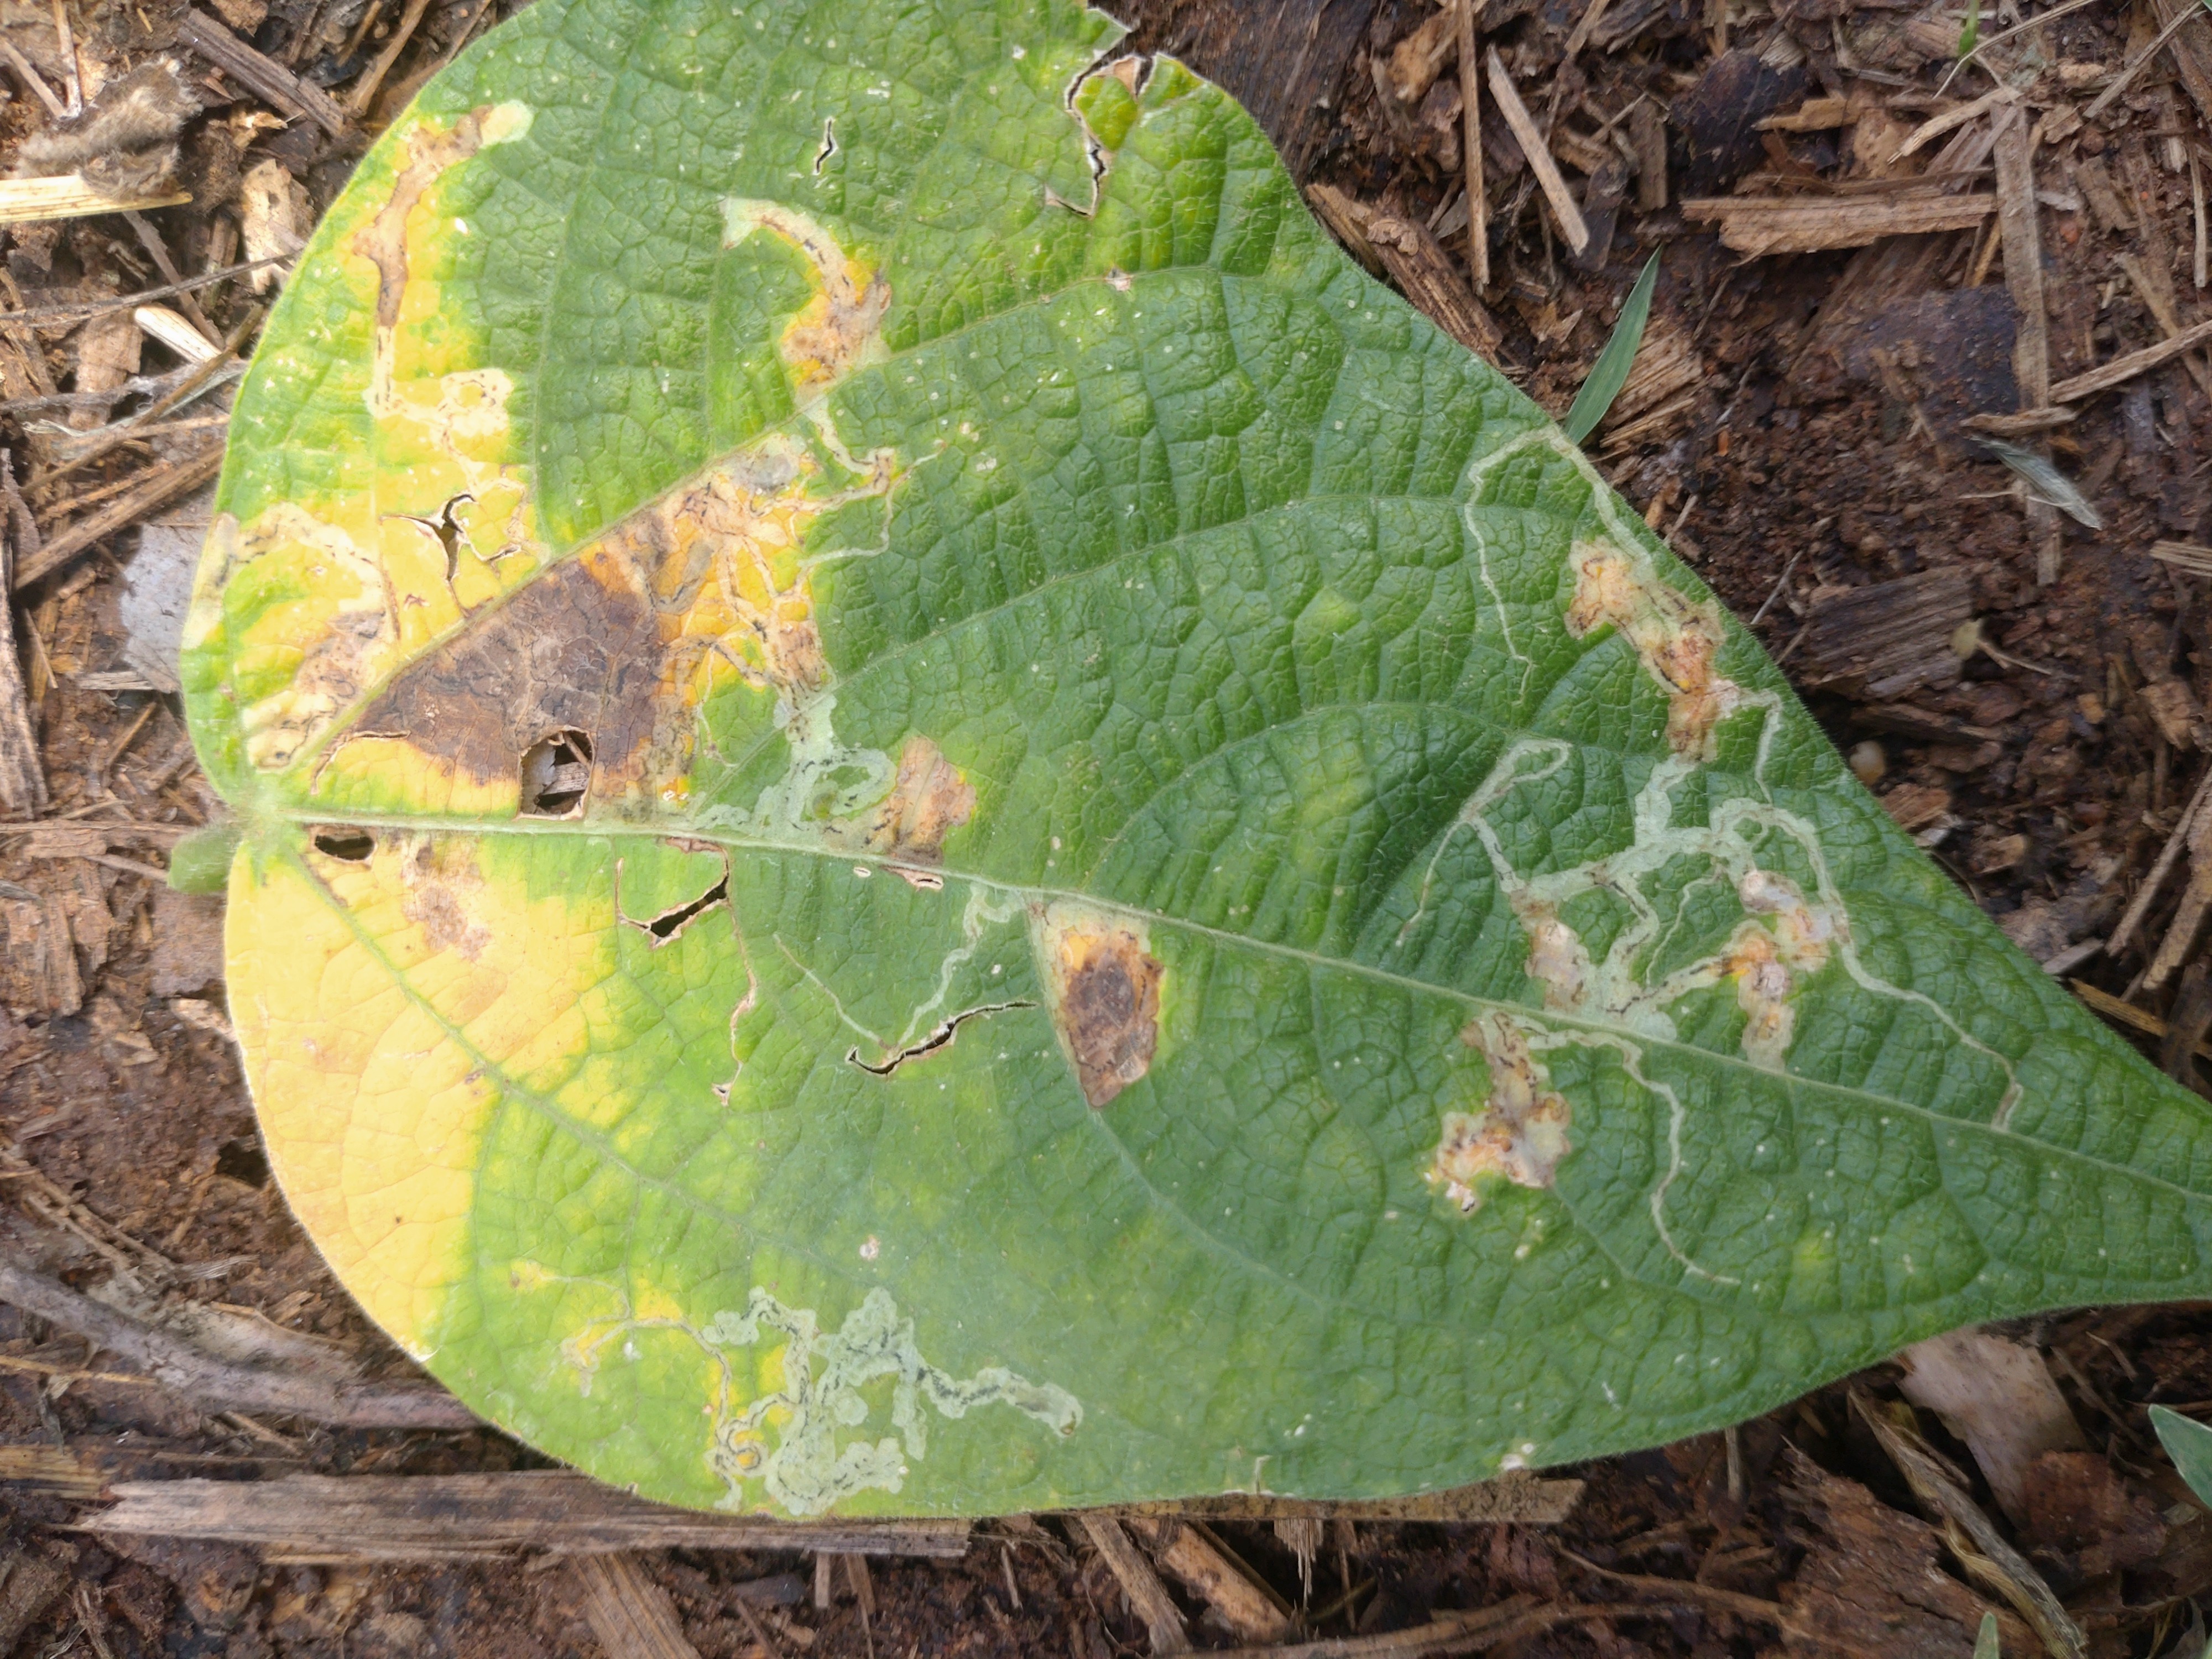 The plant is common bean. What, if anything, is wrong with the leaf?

anthracnose
